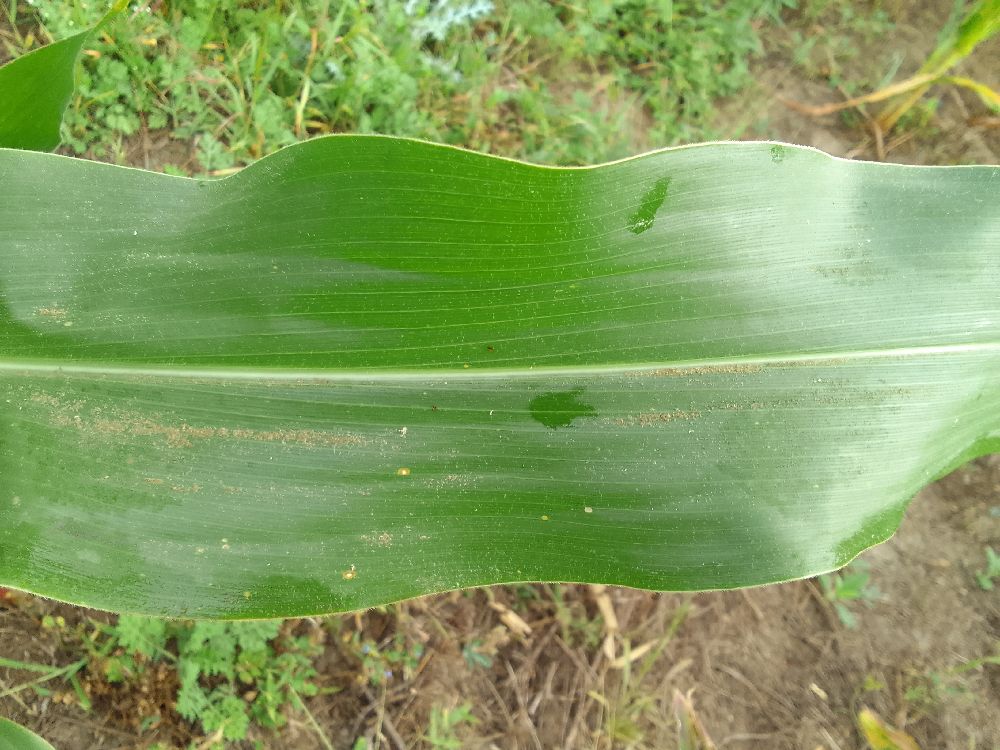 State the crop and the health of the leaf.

maize, healthy
